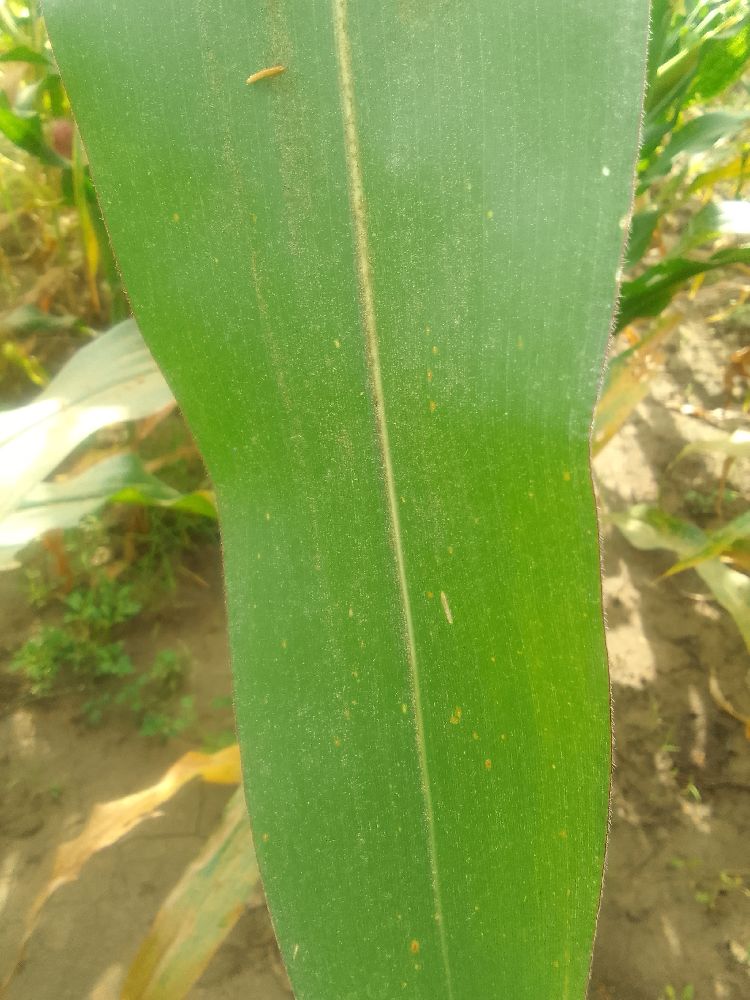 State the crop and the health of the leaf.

maize, healthy
